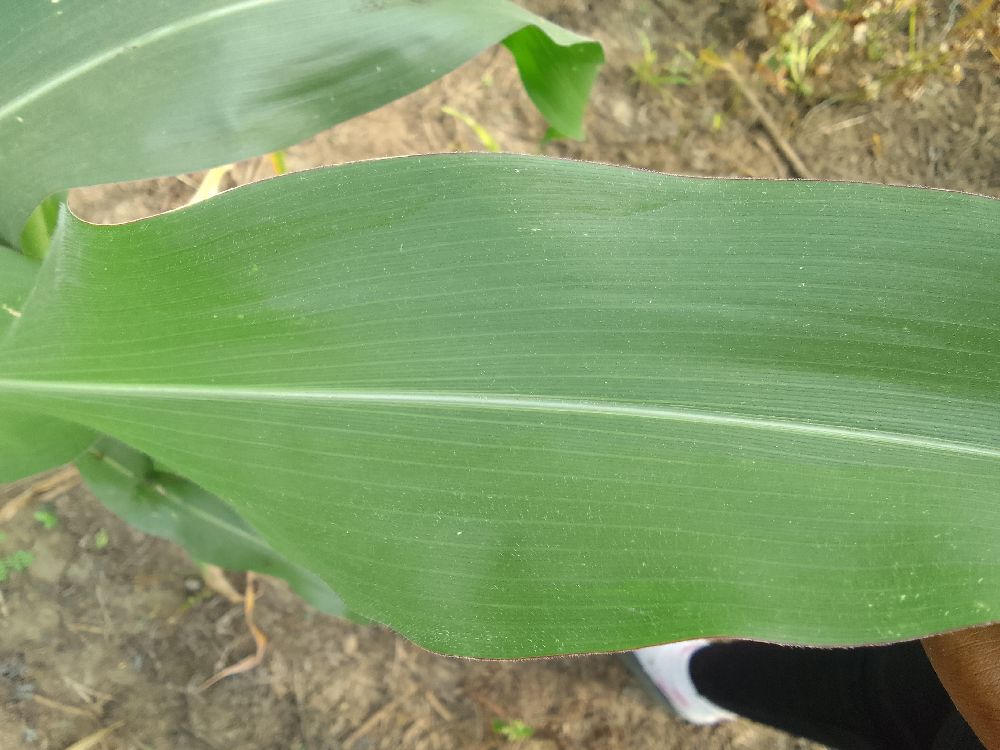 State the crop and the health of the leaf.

maize, healthy
